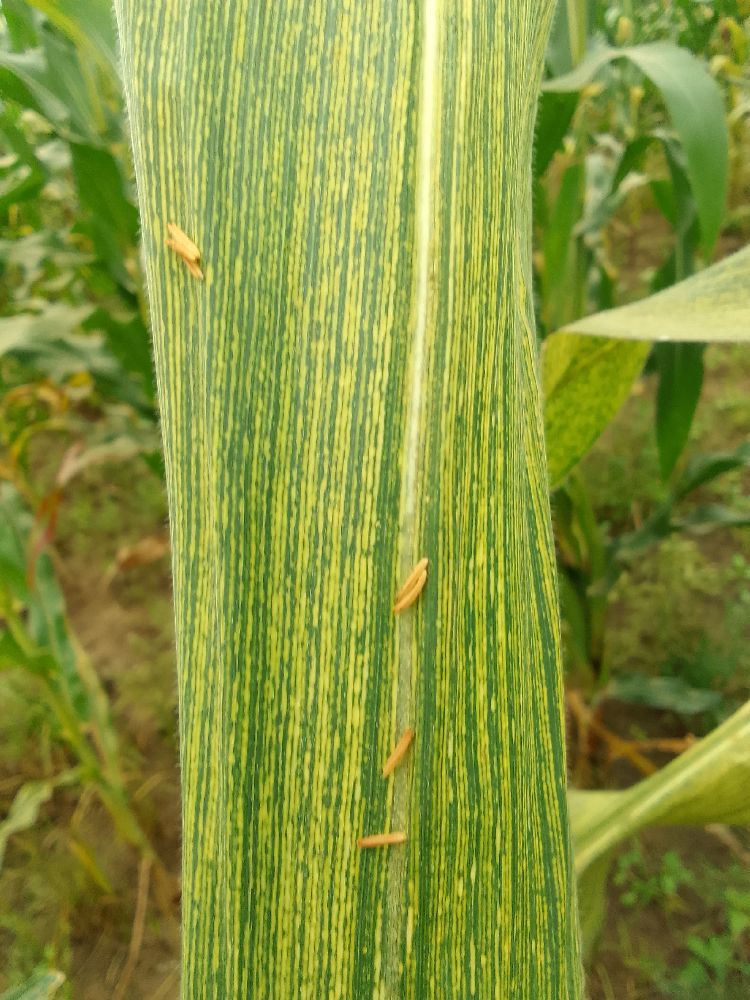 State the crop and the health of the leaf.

maize, maize streak virus
